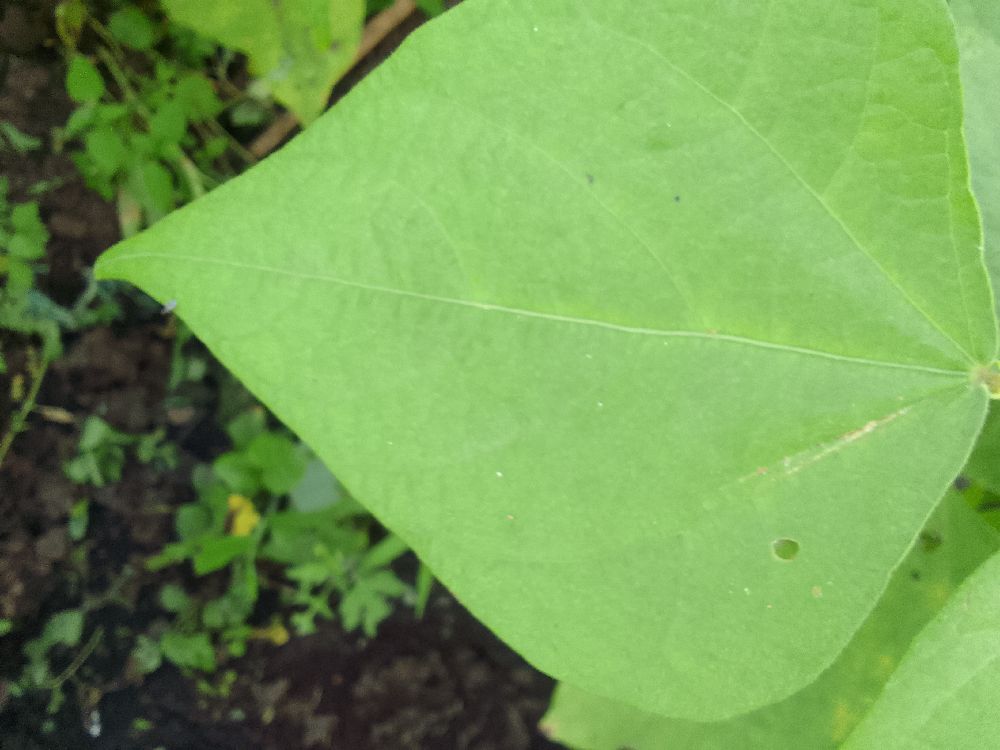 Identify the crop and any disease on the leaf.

common bean, healthy
